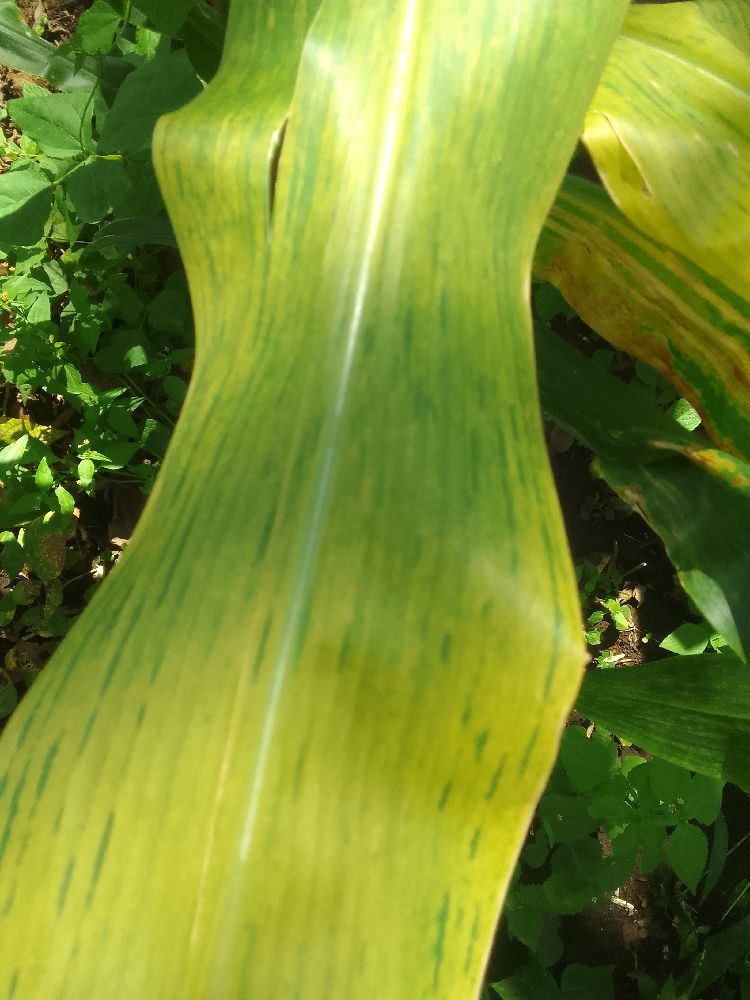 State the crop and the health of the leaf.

maize, maize lethal necrosis
